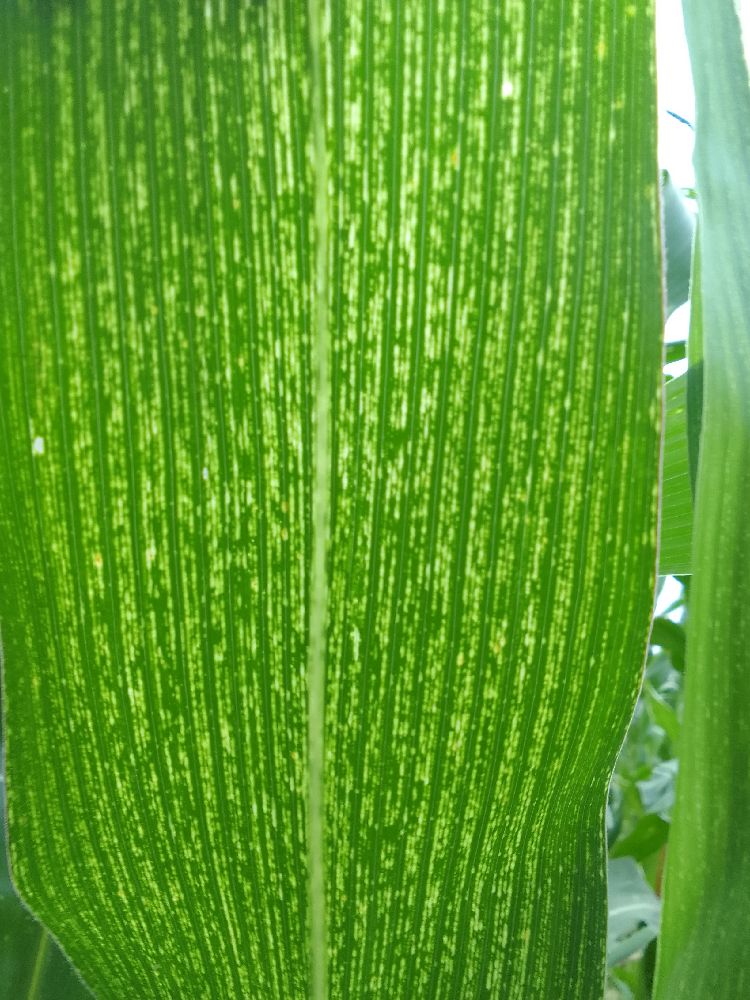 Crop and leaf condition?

maize, maize streak virus
